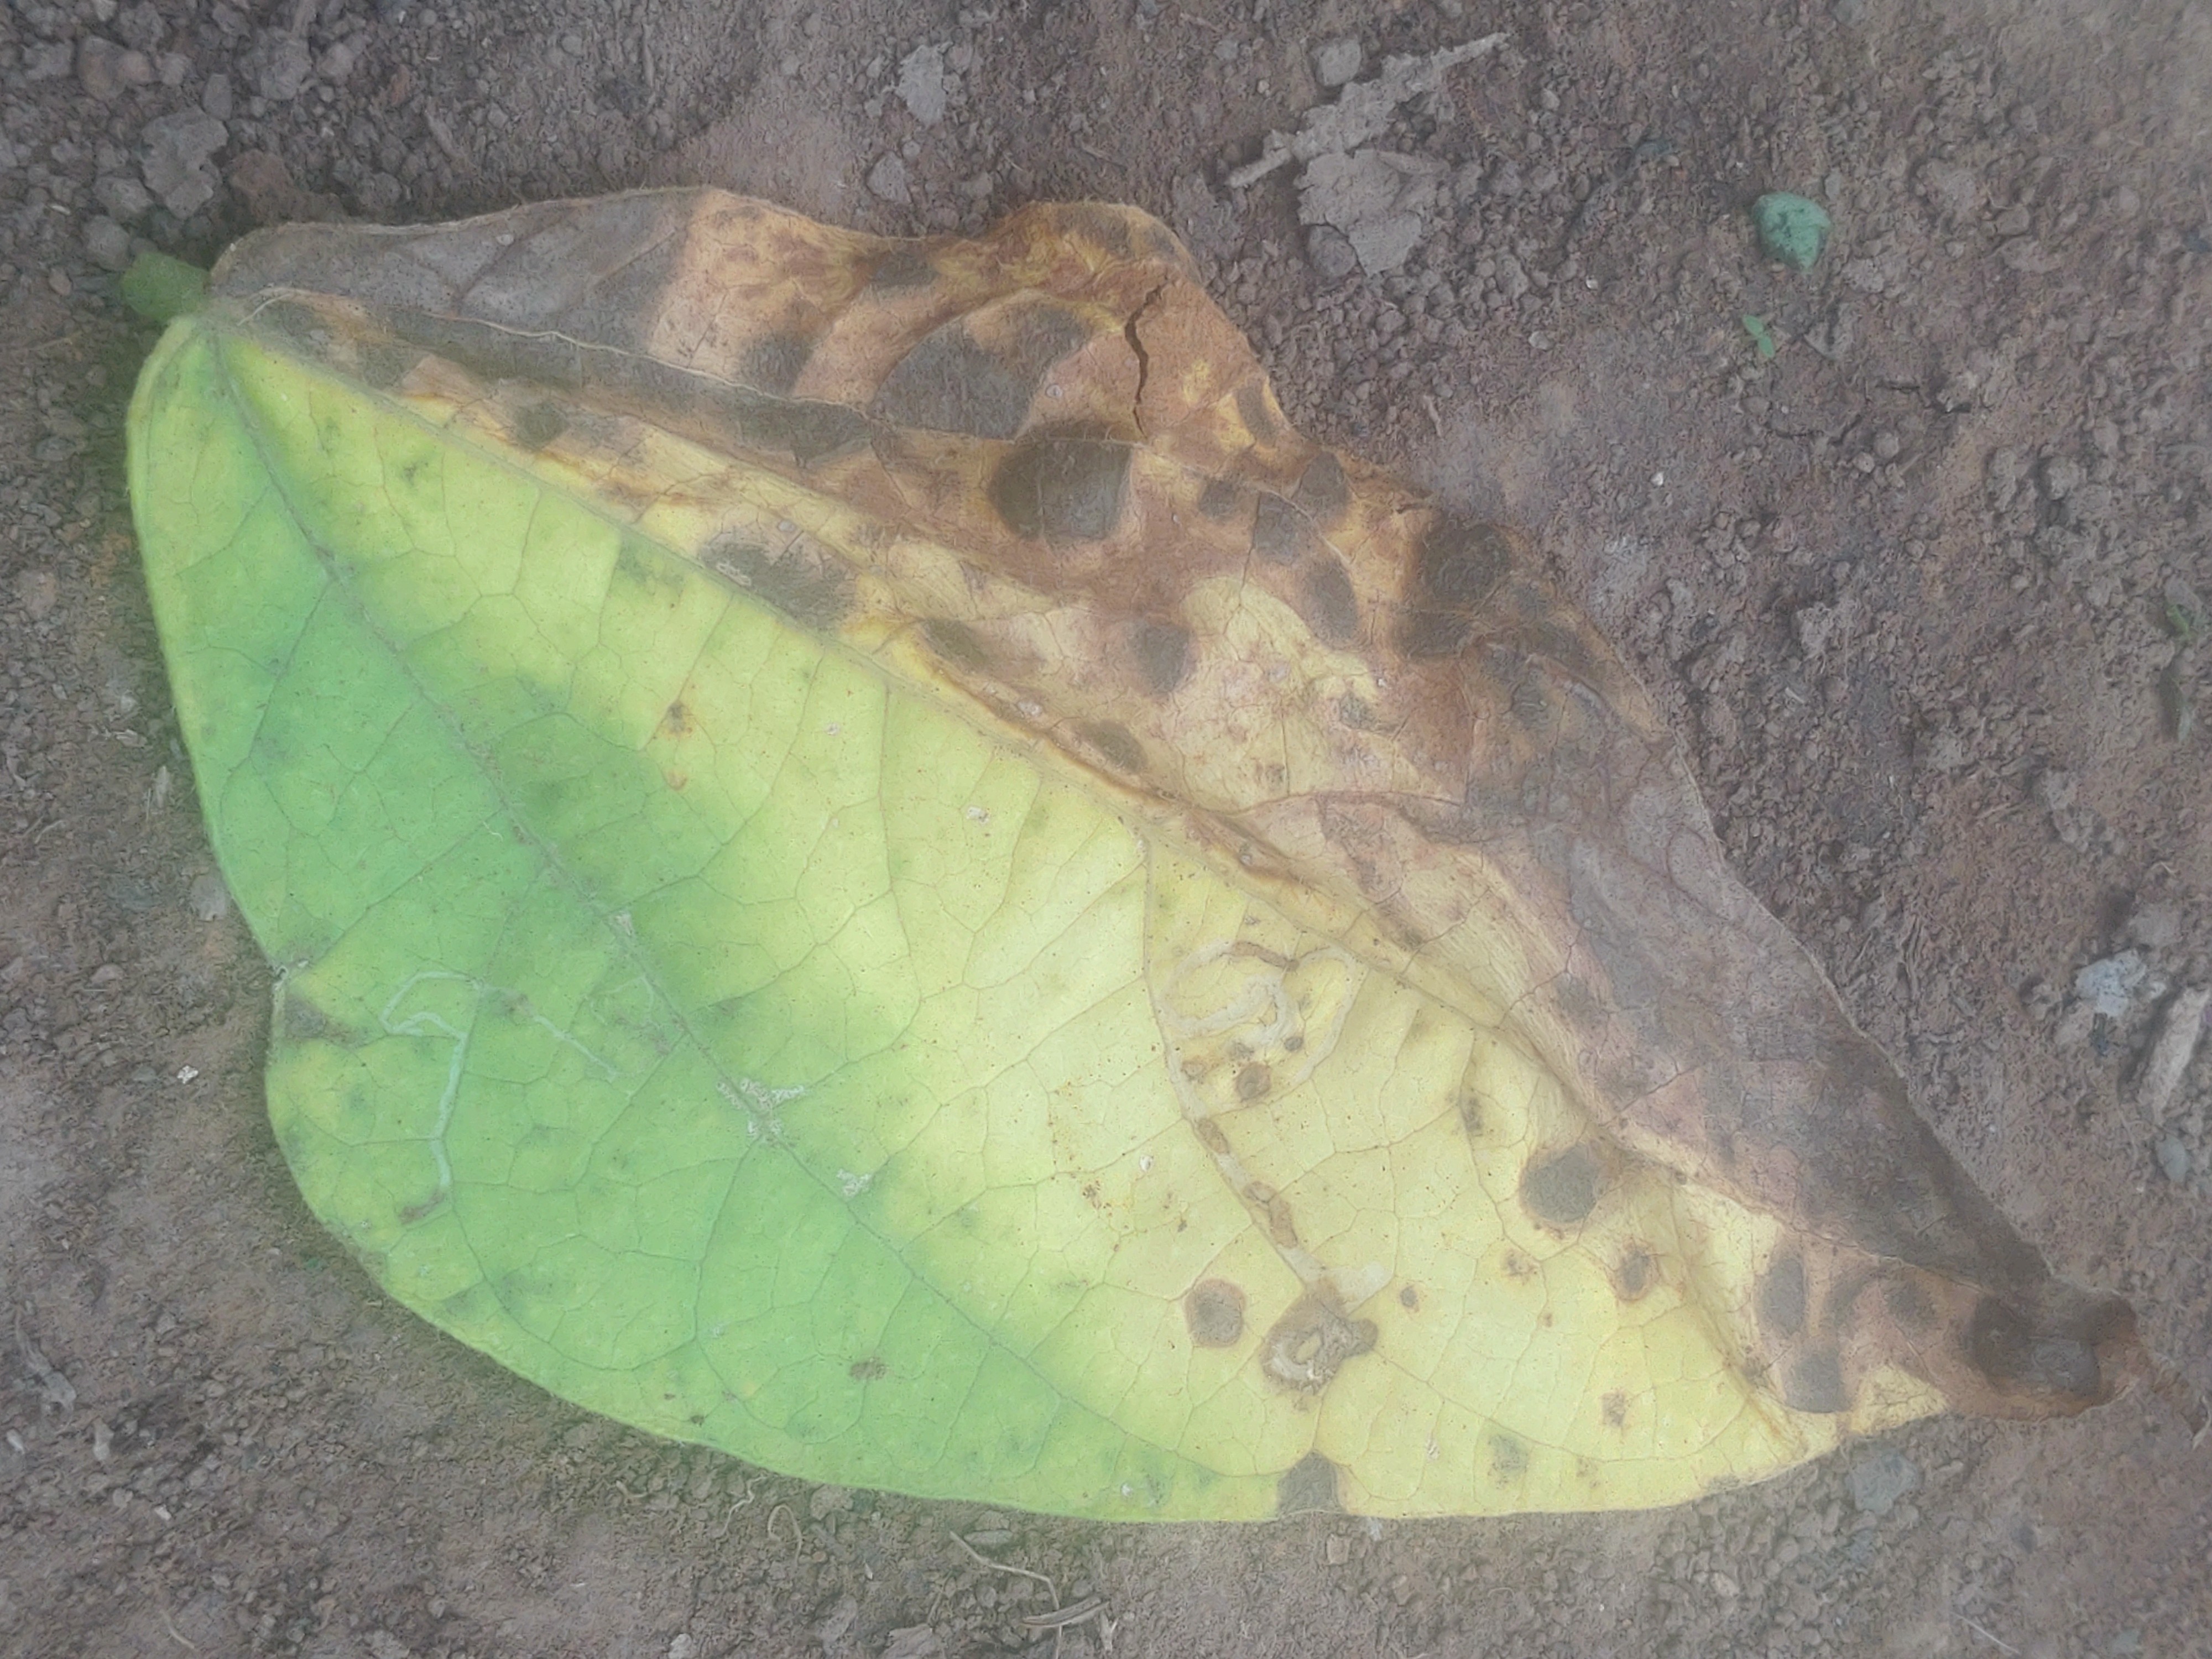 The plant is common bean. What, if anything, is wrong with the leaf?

anthracnose
